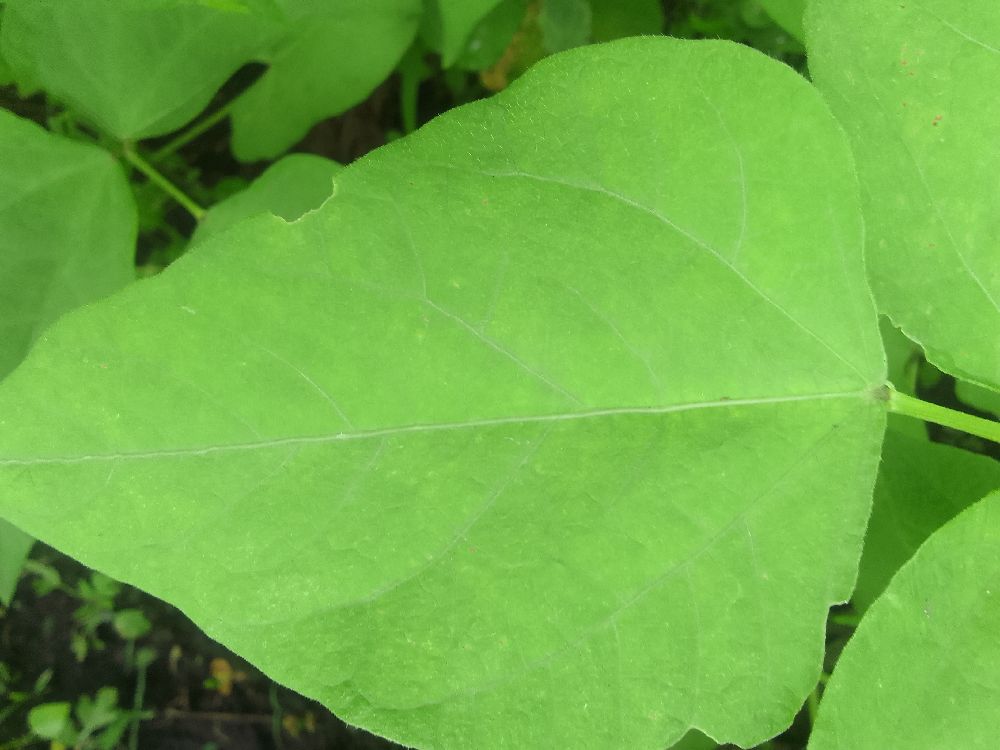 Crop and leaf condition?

common bean, healthy
